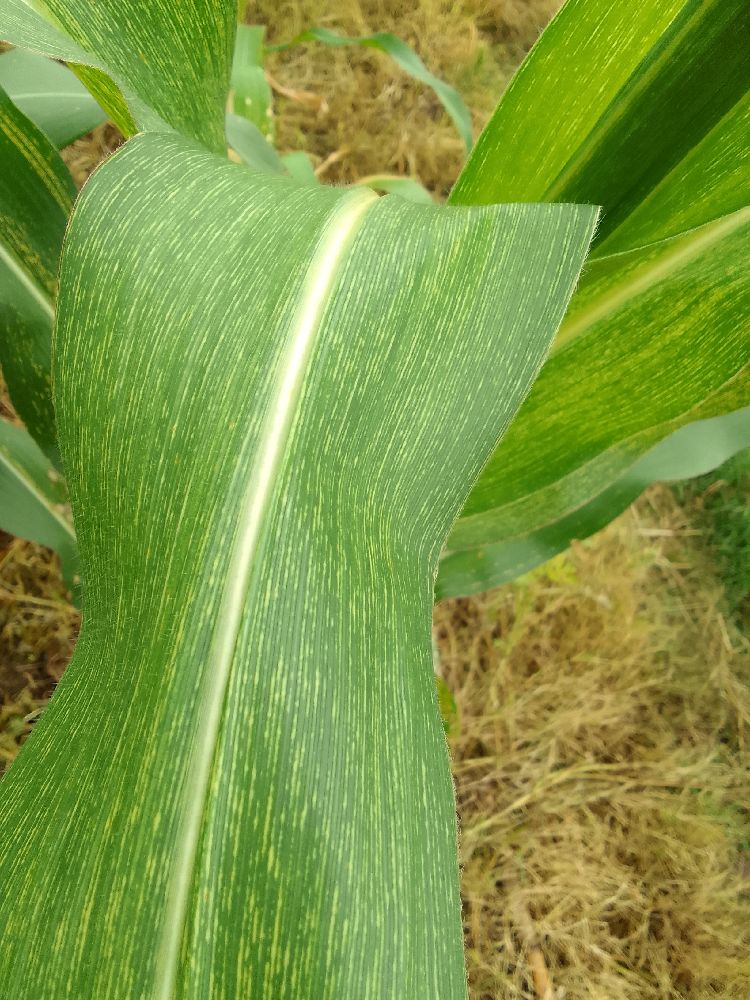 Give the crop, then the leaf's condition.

maize, healthy
